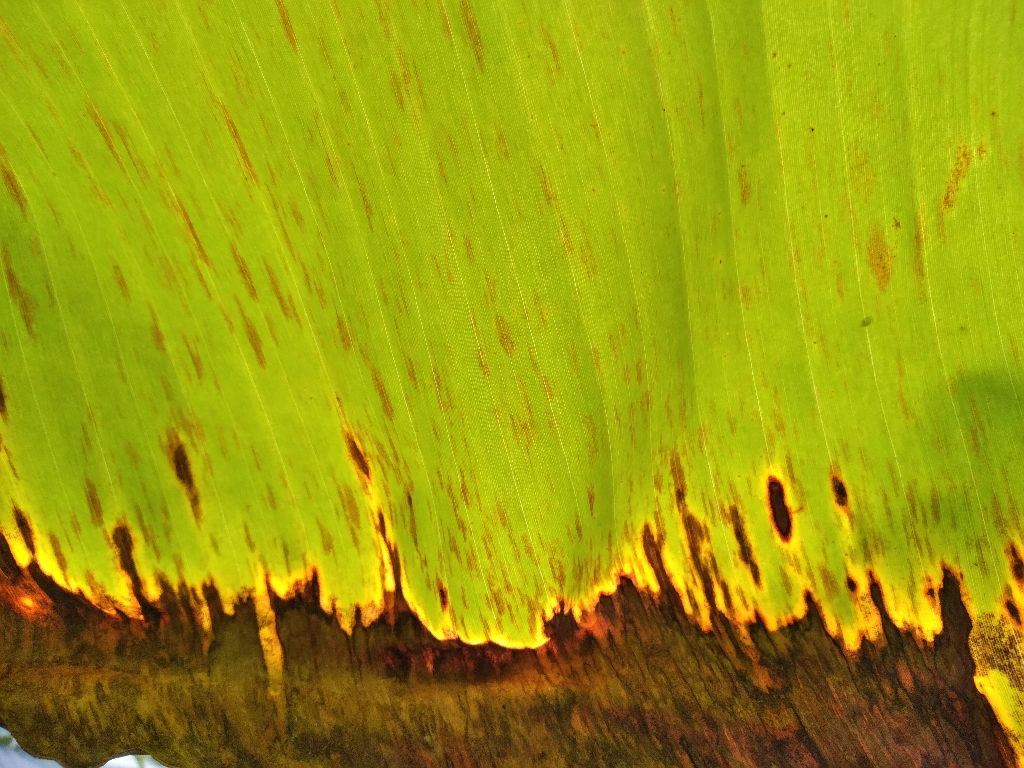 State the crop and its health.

banana, black sigatoka
